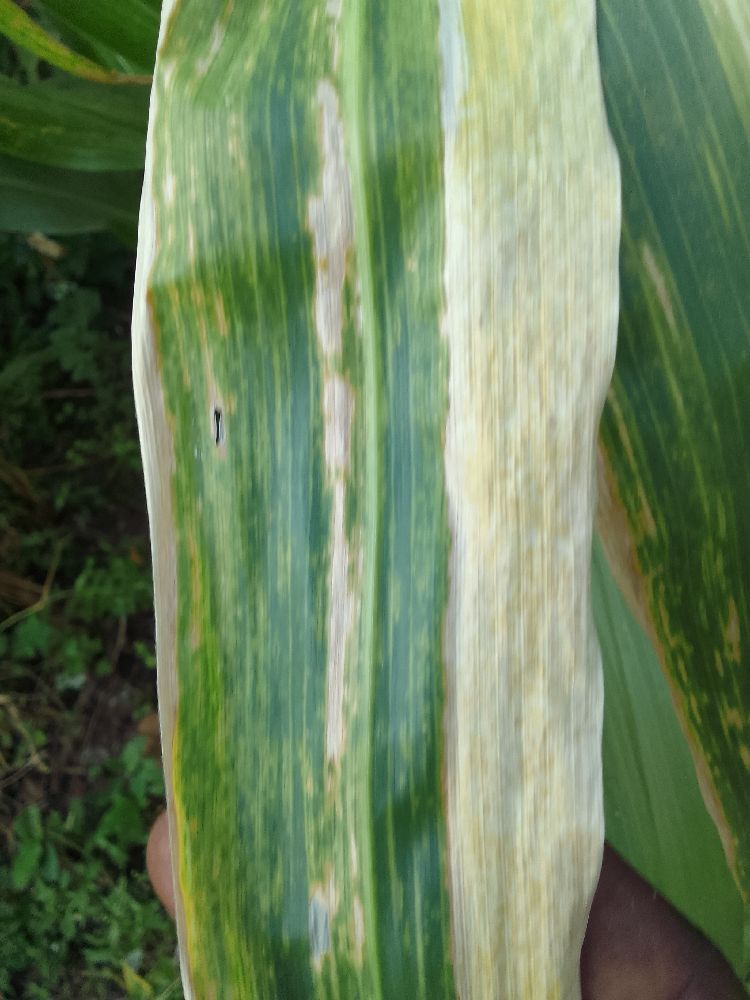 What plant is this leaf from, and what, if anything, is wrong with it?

maize, maize lethal necrosis
